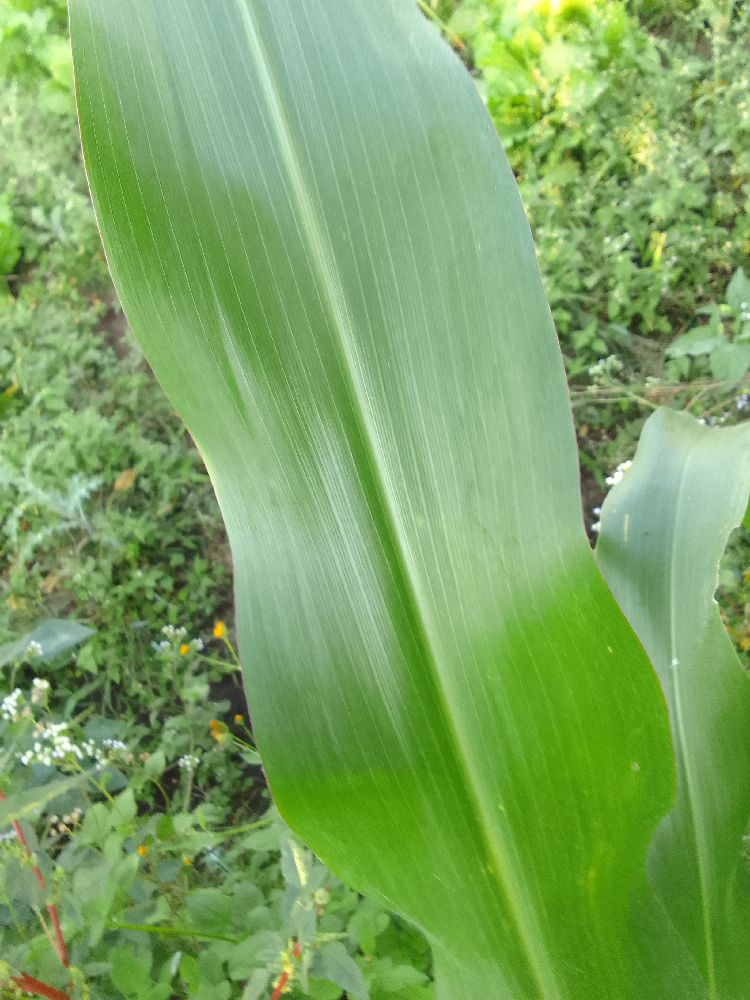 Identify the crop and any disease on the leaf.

maize, healthy
